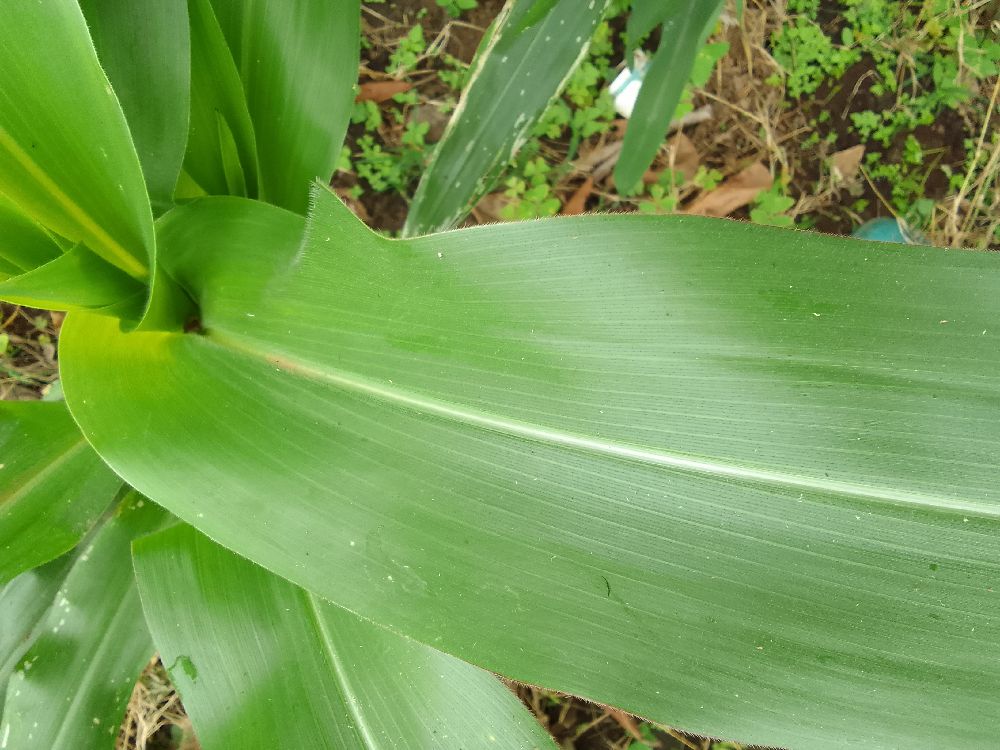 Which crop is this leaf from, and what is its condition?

maize, healthy
